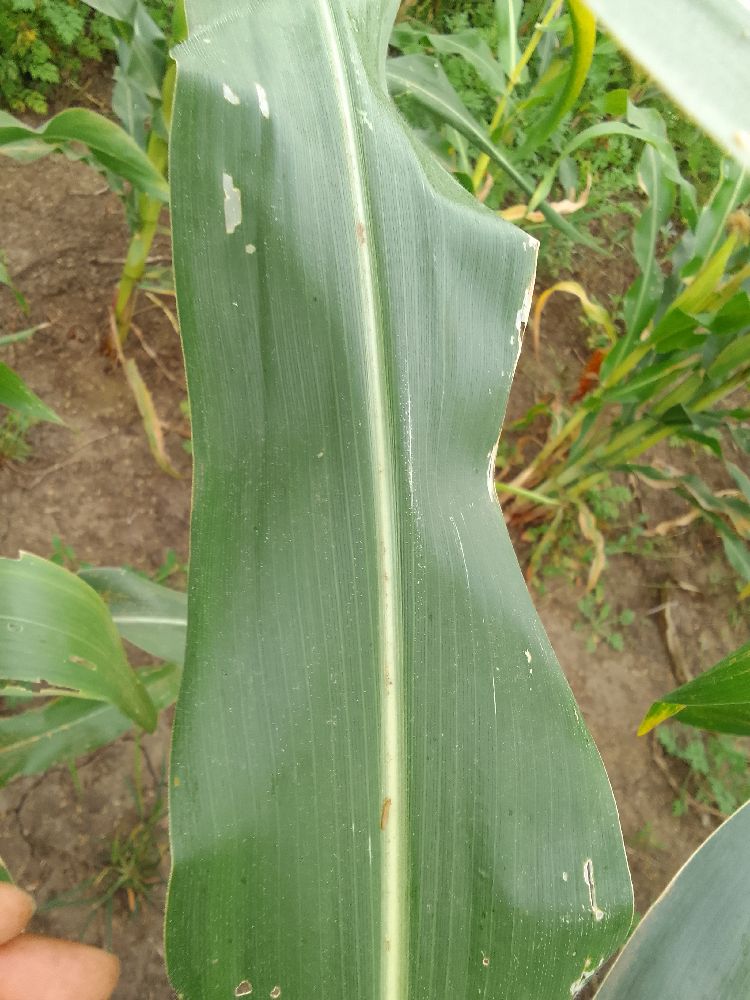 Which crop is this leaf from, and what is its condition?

maize, healthy
